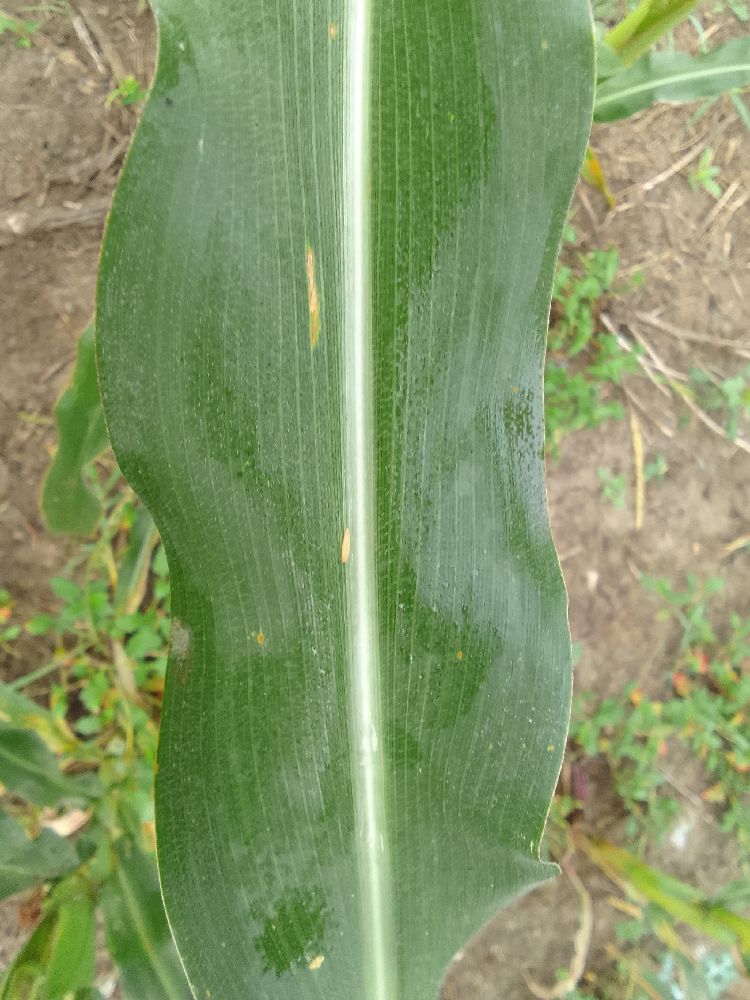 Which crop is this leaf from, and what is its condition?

maize, healthy
